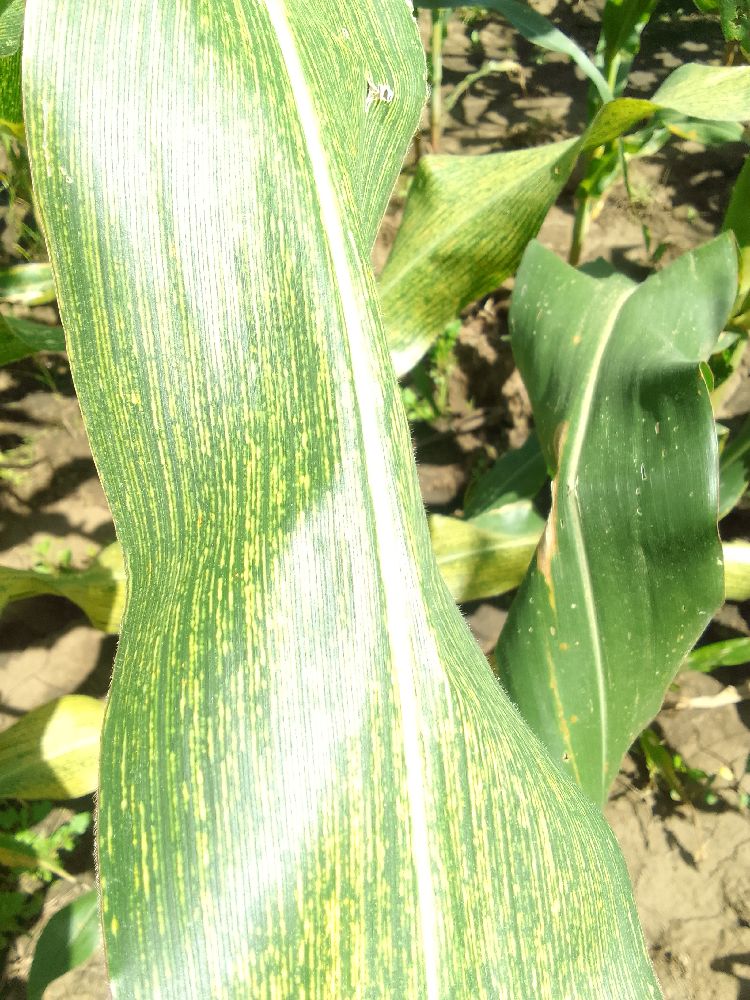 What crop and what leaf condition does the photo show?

maize, maize streak virus
